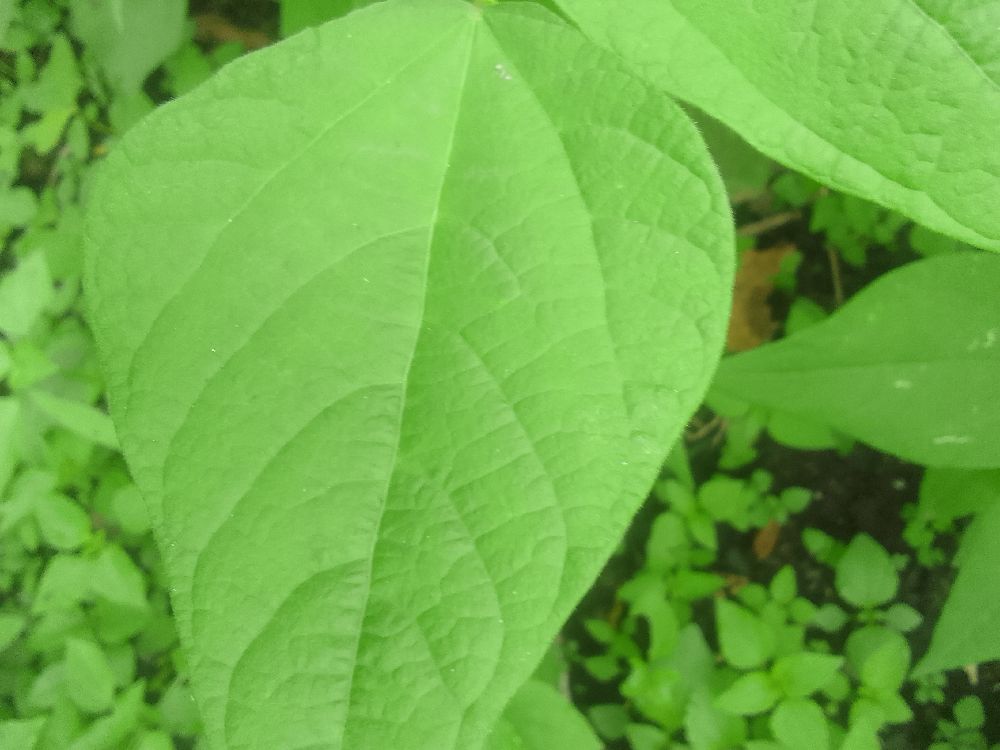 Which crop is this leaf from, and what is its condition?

common bean, healthy
